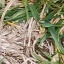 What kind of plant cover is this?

grass
